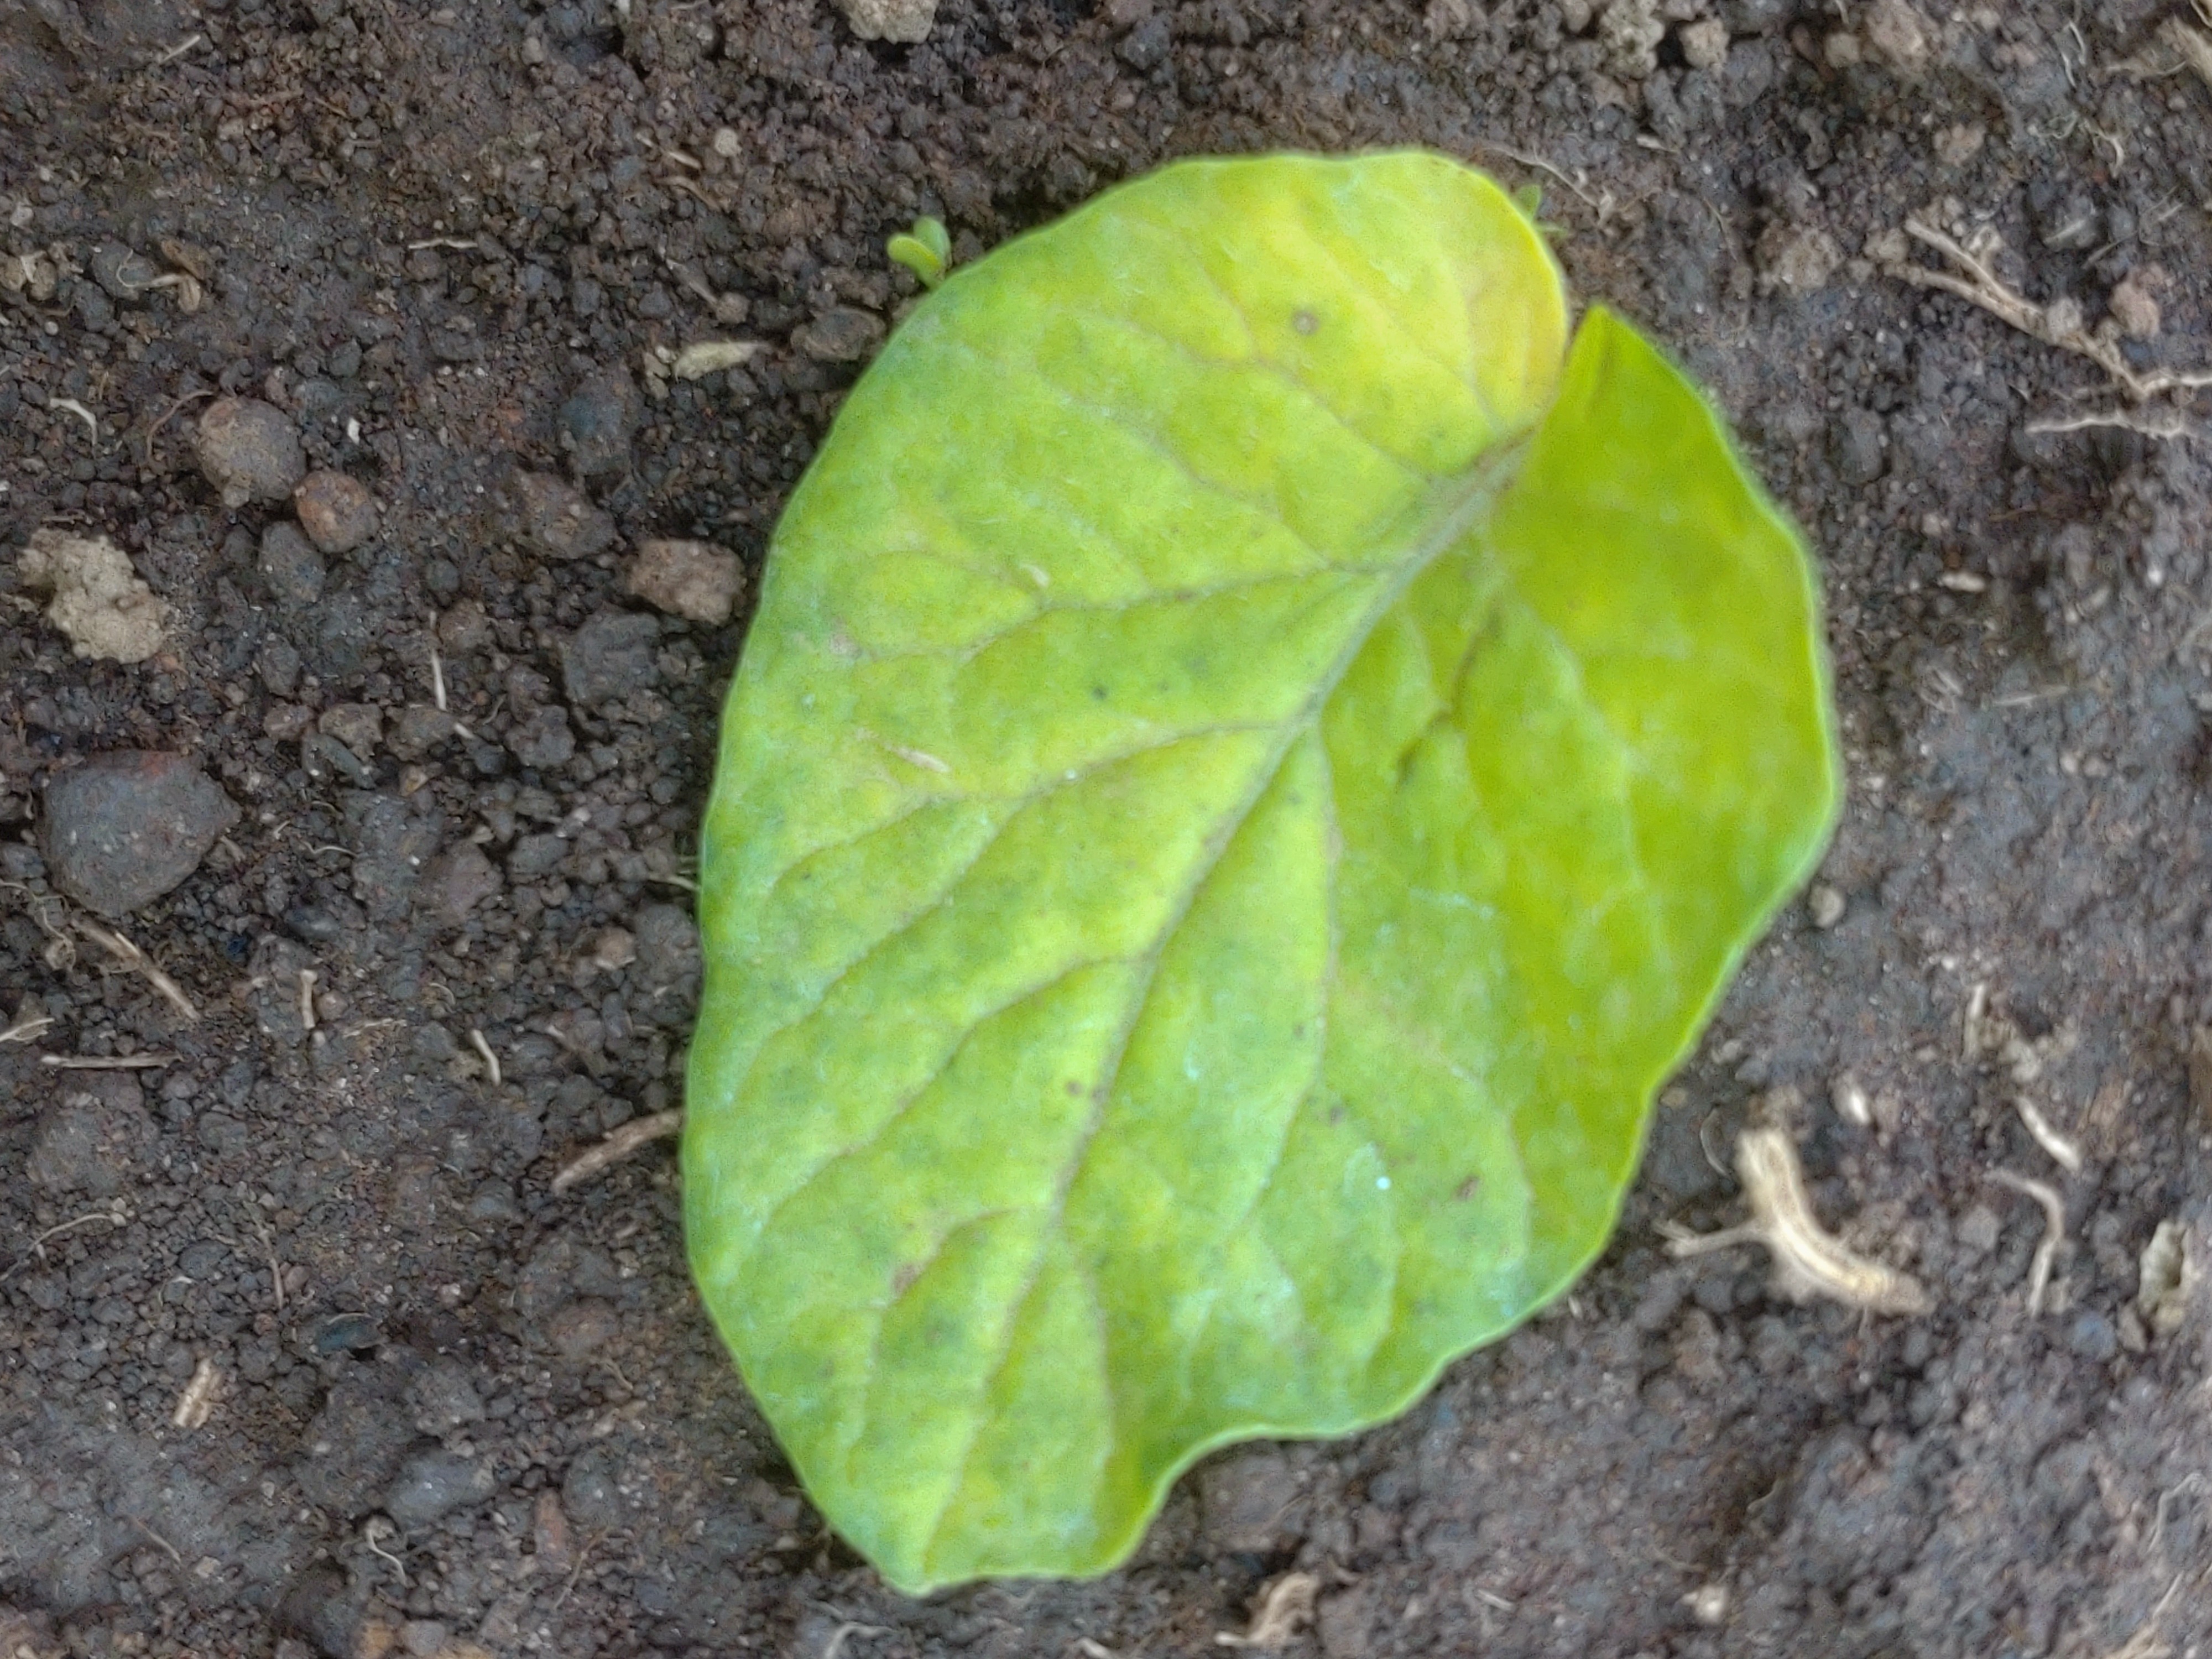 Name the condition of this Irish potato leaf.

late blight
